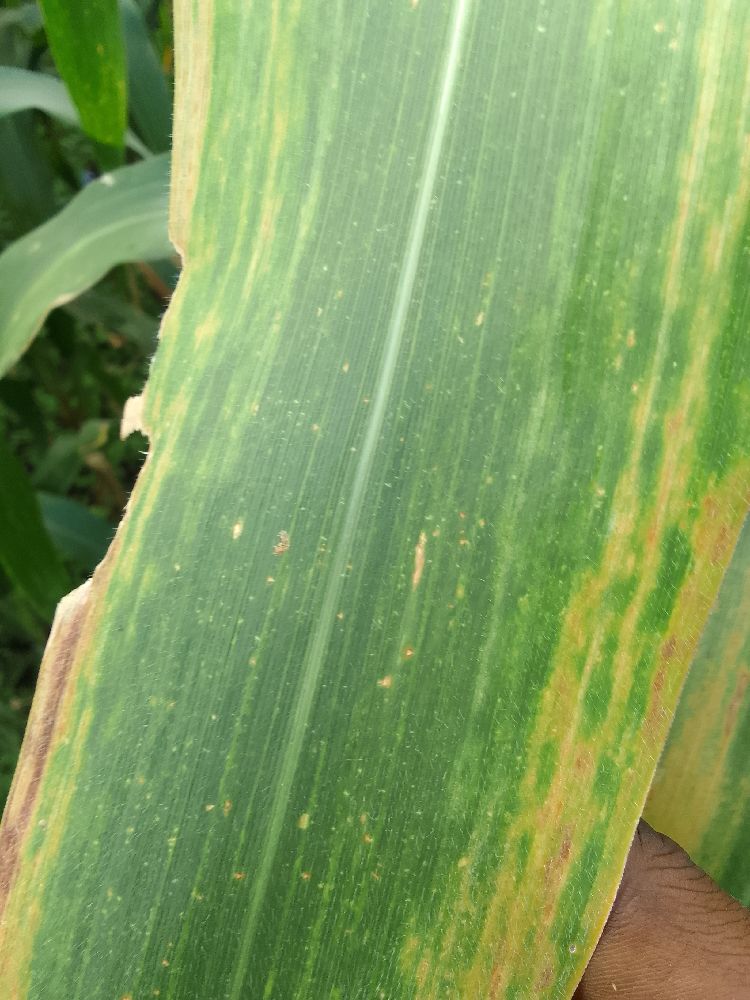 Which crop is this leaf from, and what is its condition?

maize, maize lethal necrosis
